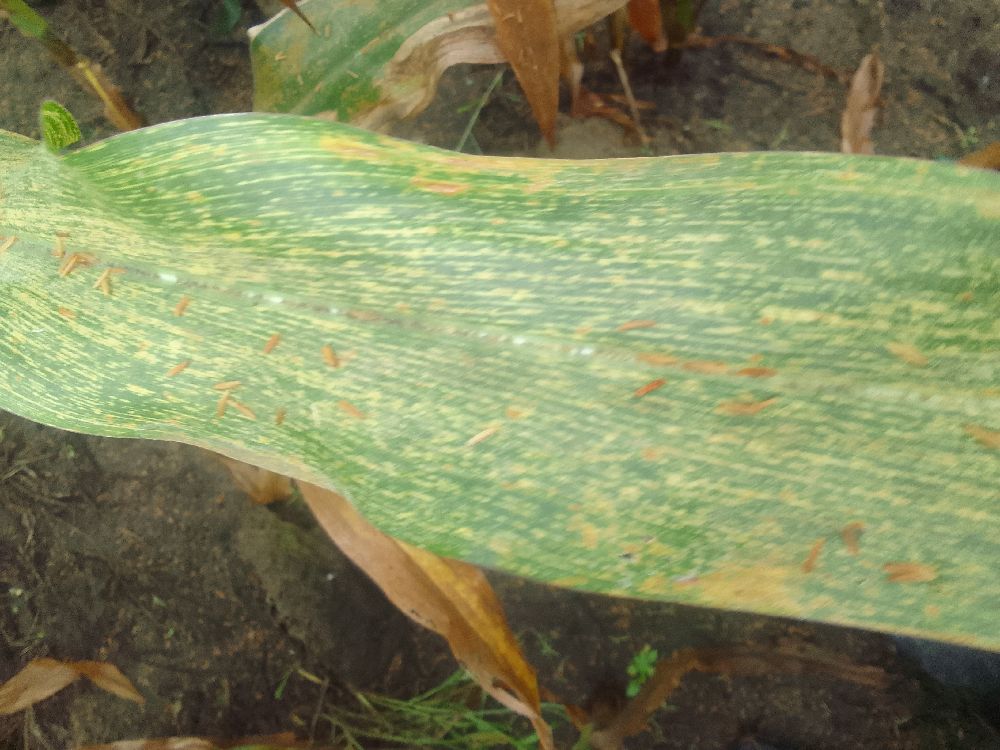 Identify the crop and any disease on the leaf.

maize, maize streak virus
